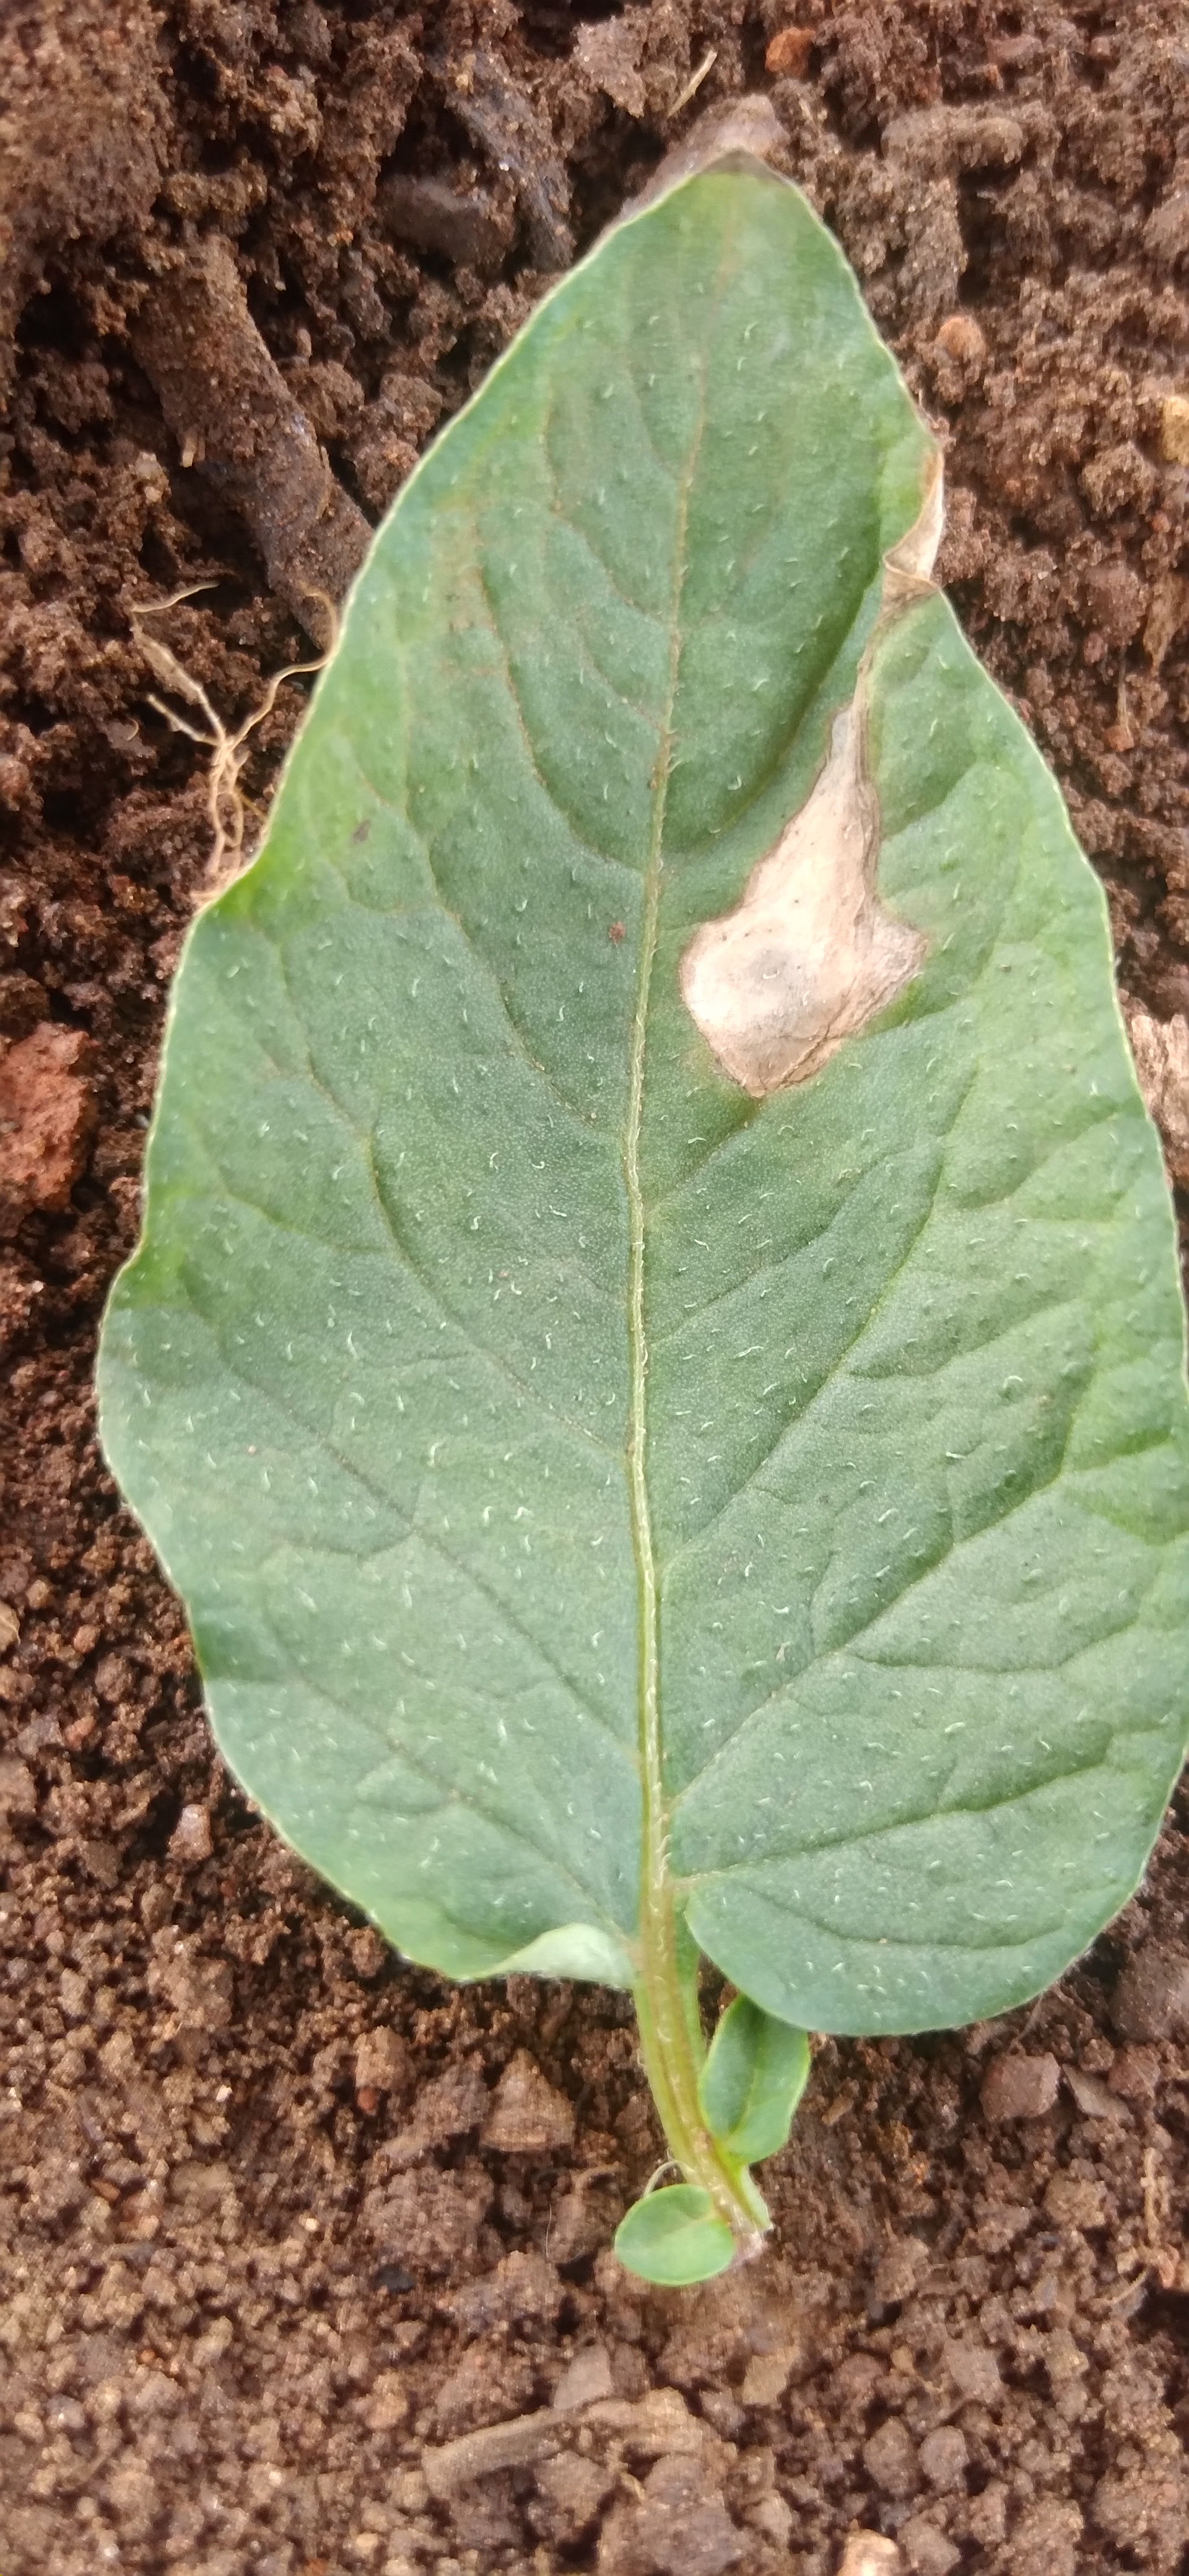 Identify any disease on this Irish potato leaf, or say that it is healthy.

early blight
